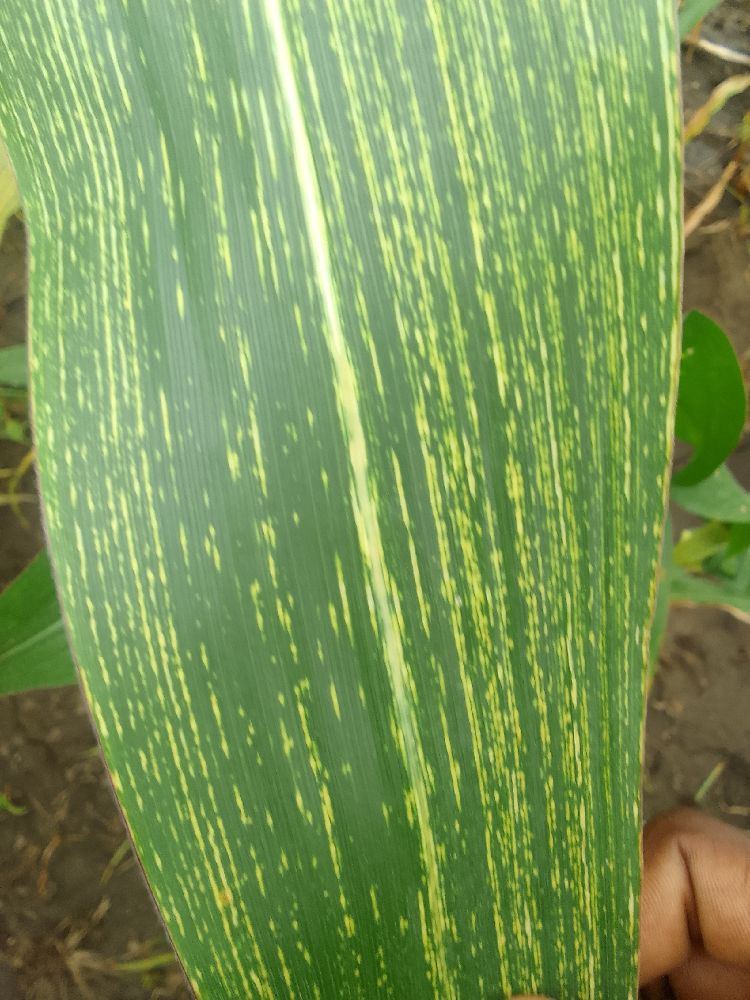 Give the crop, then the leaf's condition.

maize, maize streak virus
